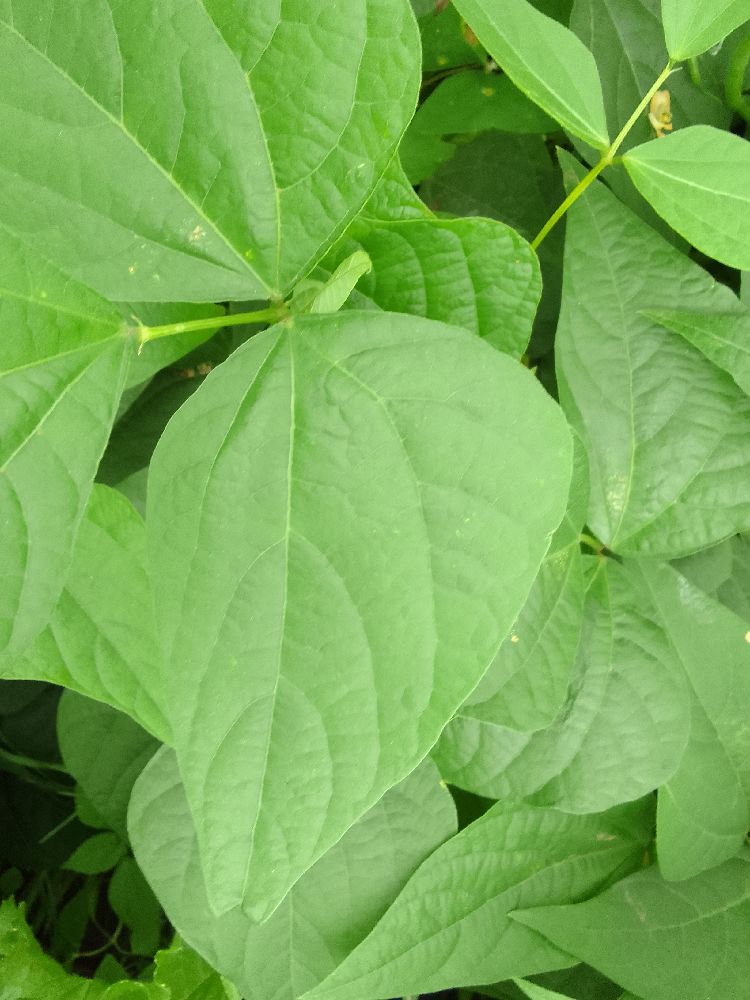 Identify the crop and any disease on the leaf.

common bean, healthy
